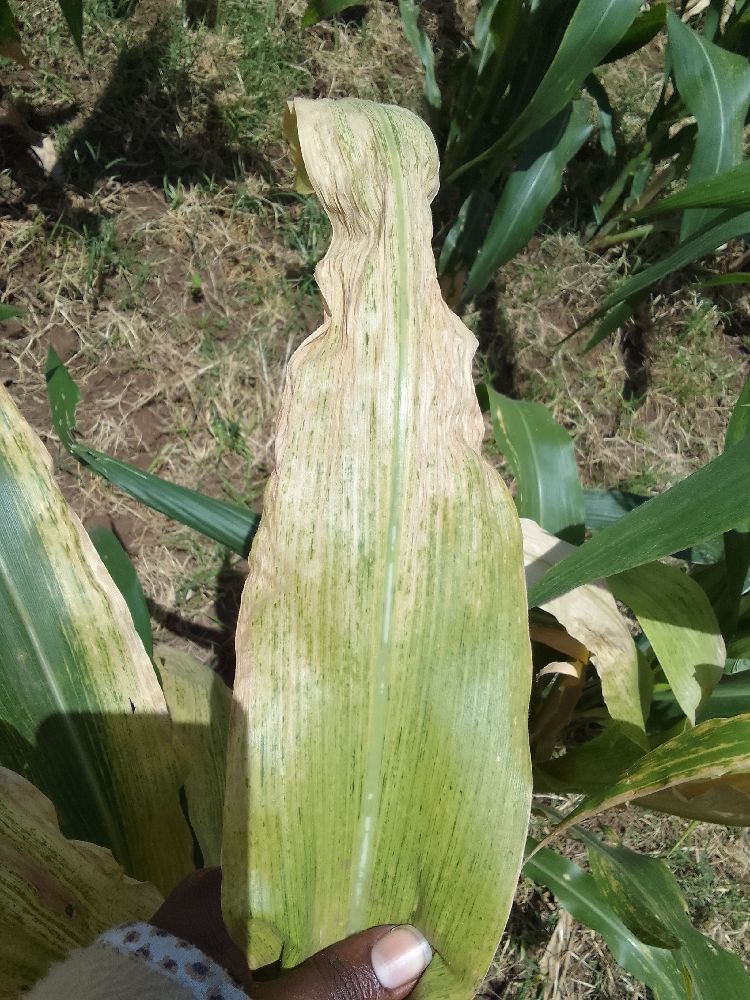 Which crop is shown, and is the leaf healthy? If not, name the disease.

maize, maize lethal necrosis
